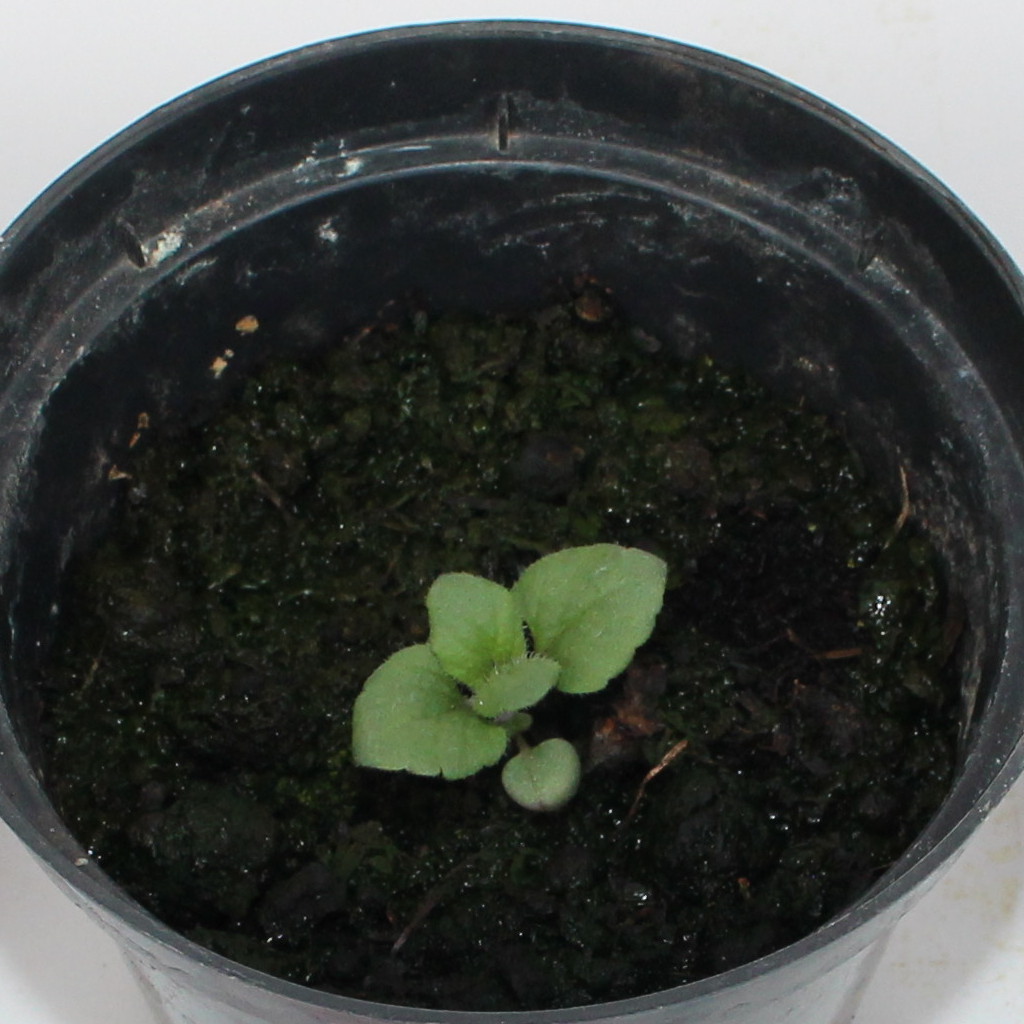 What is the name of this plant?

Veronica persica
